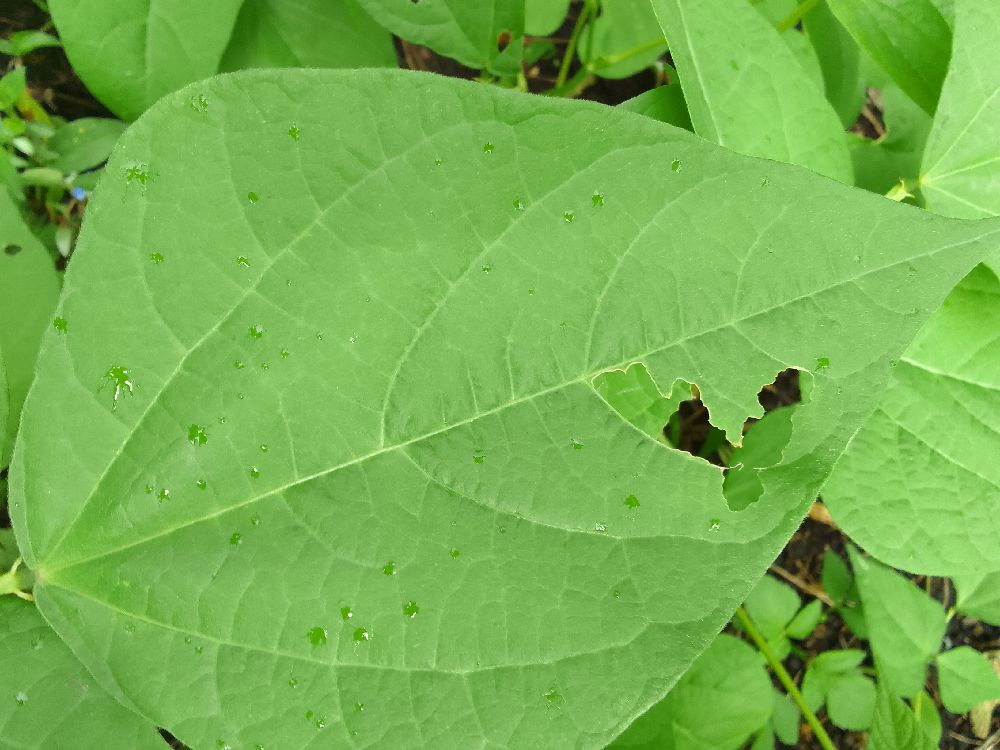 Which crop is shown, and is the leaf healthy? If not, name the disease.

common bean, healthy
